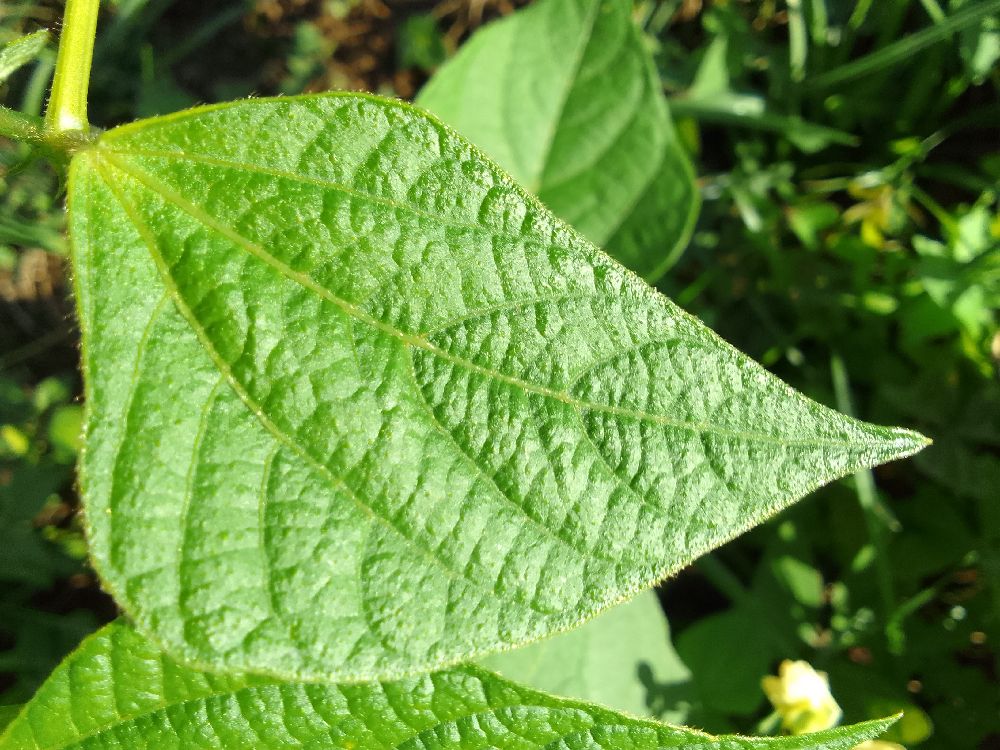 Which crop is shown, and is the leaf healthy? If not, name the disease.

common bean, healthy
